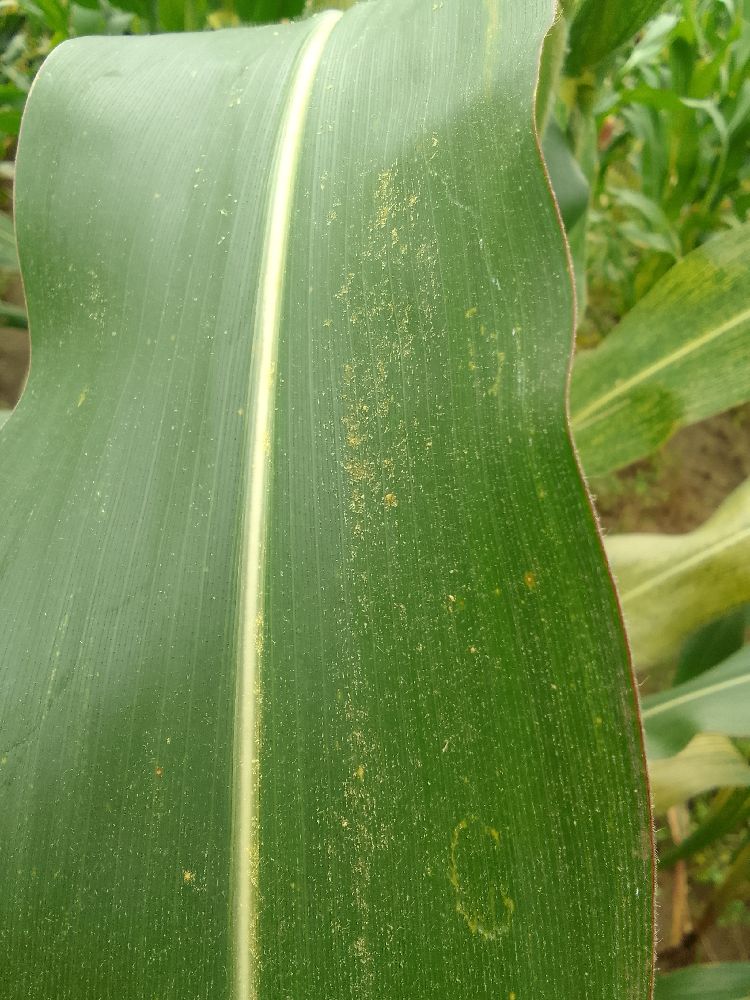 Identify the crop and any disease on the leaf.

maize, healthy
